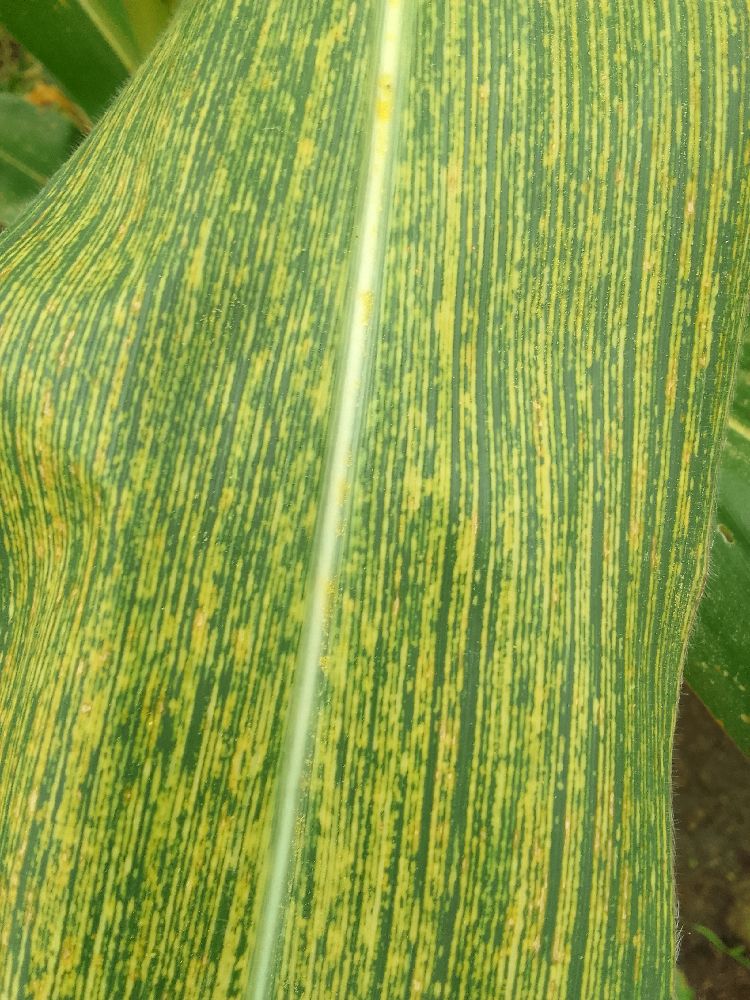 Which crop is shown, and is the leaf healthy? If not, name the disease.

maize, maize streak virus
